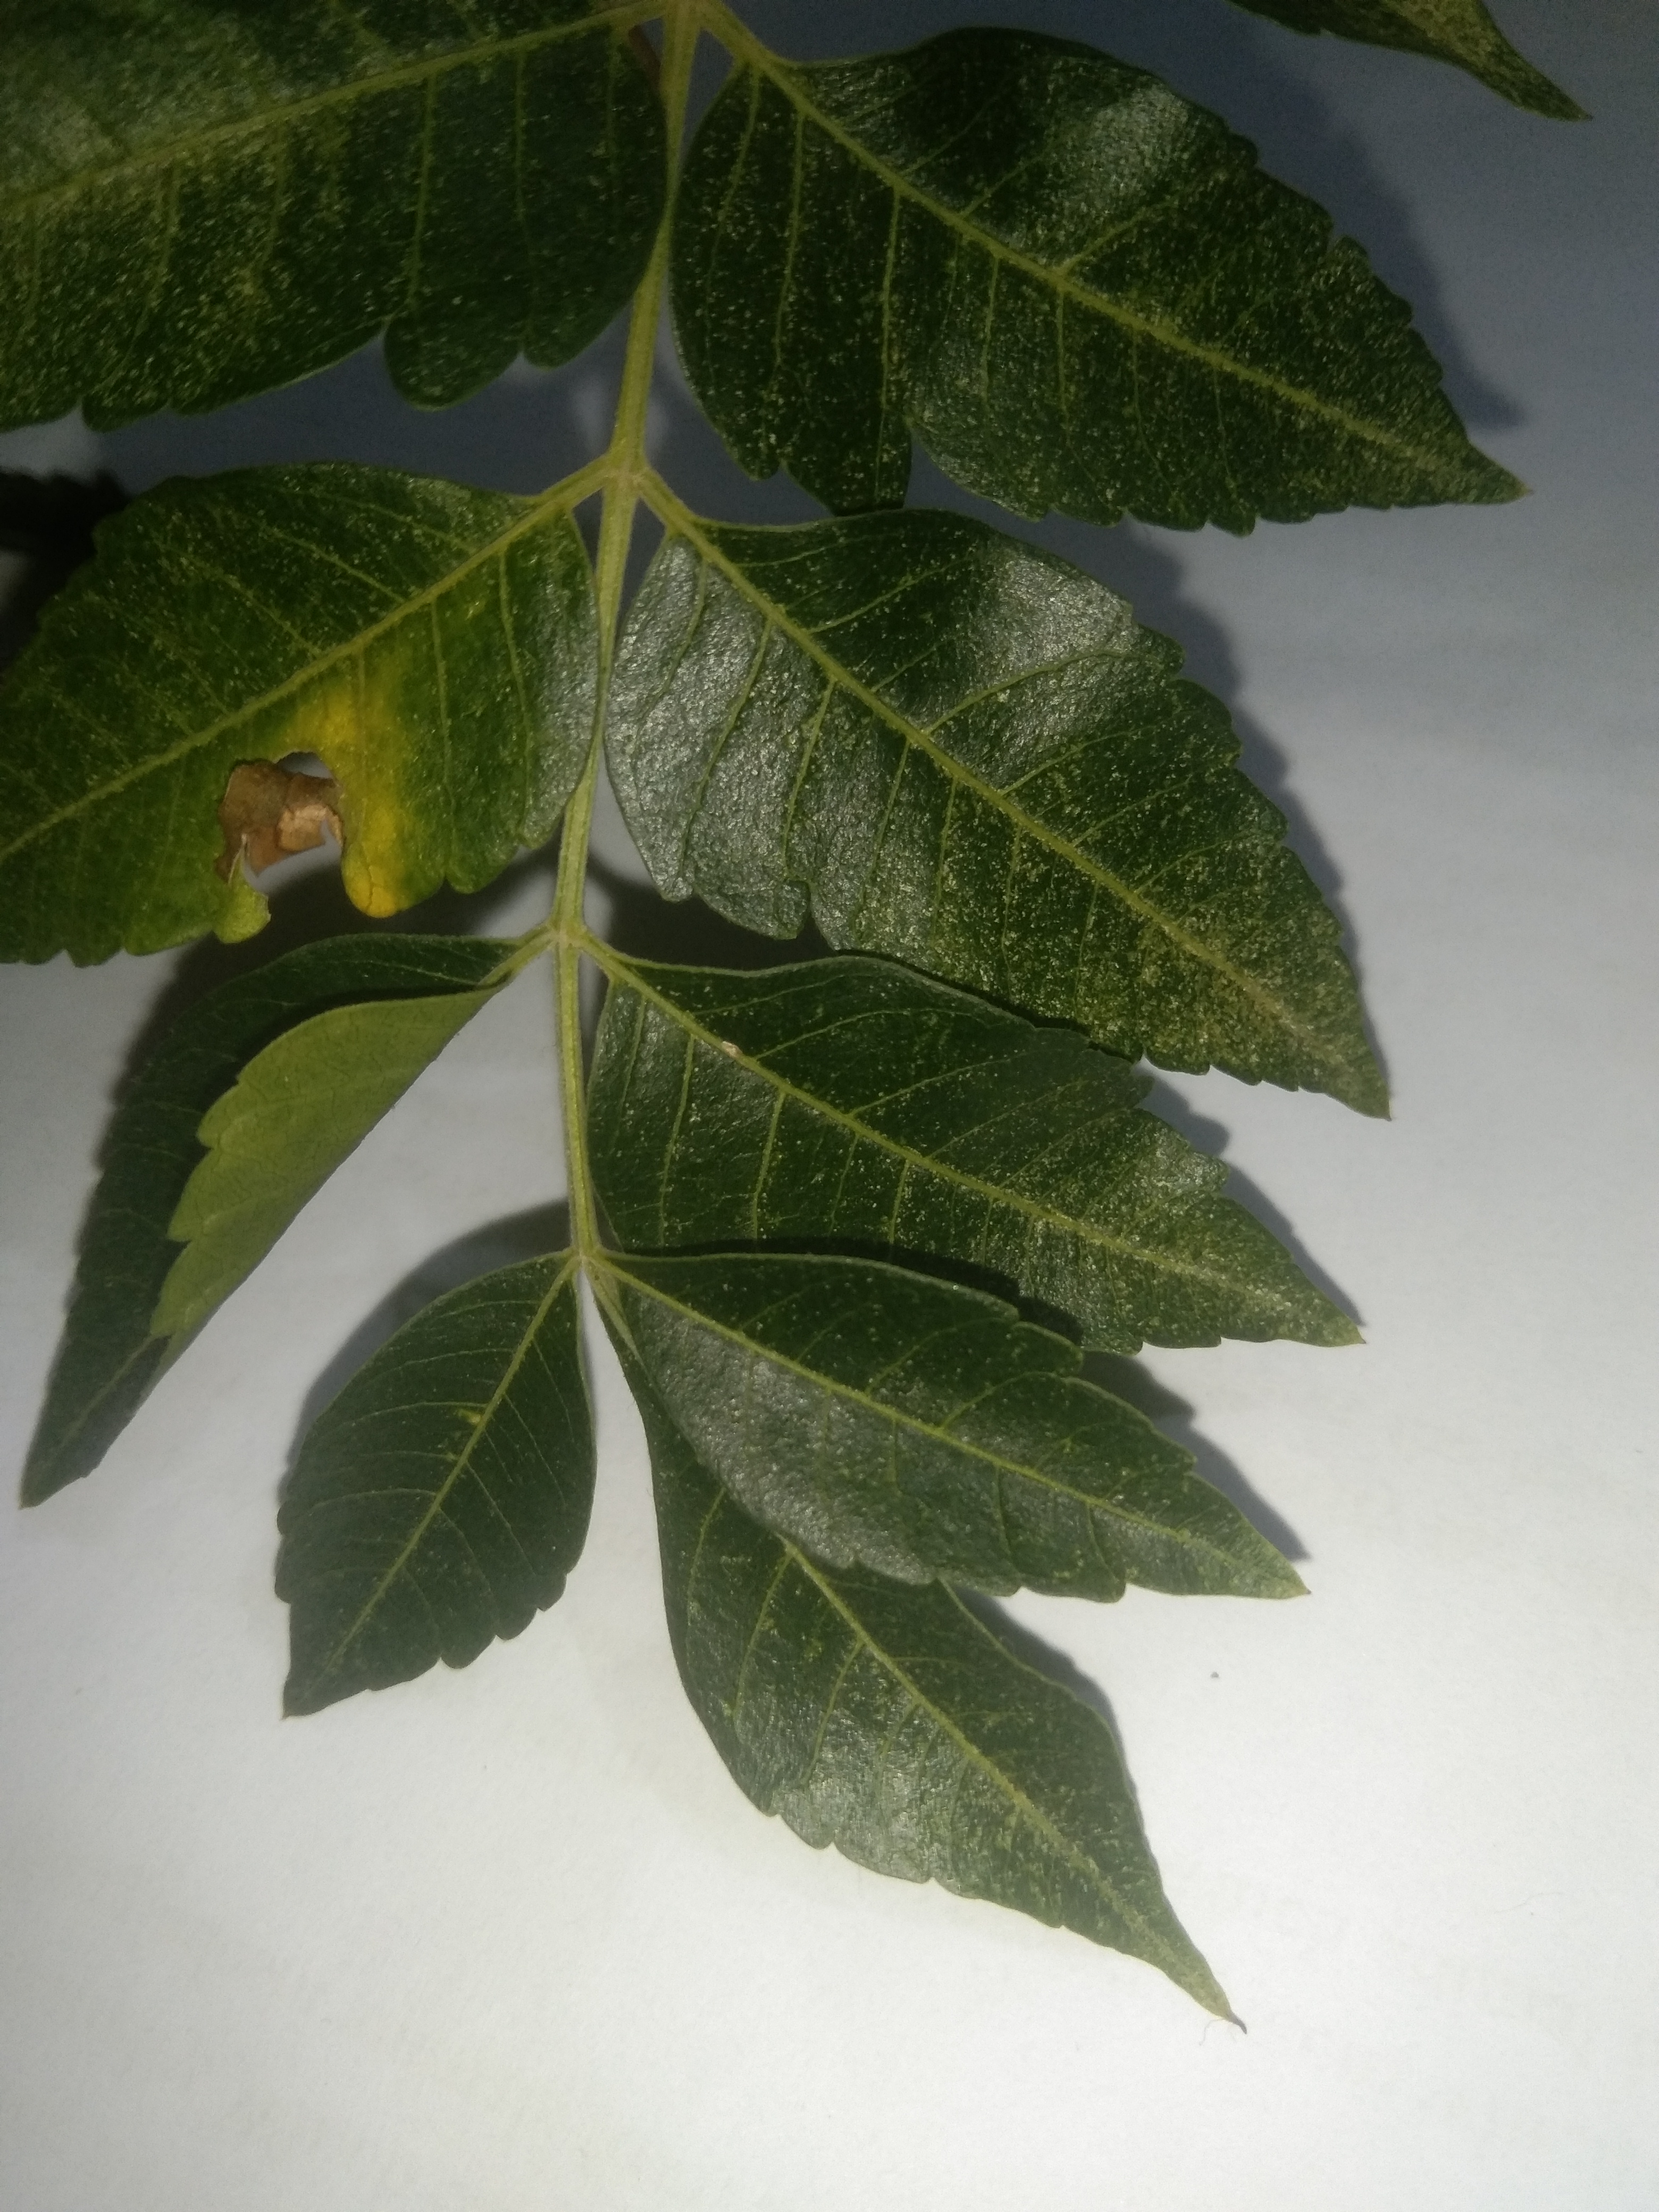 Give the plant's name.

neem
